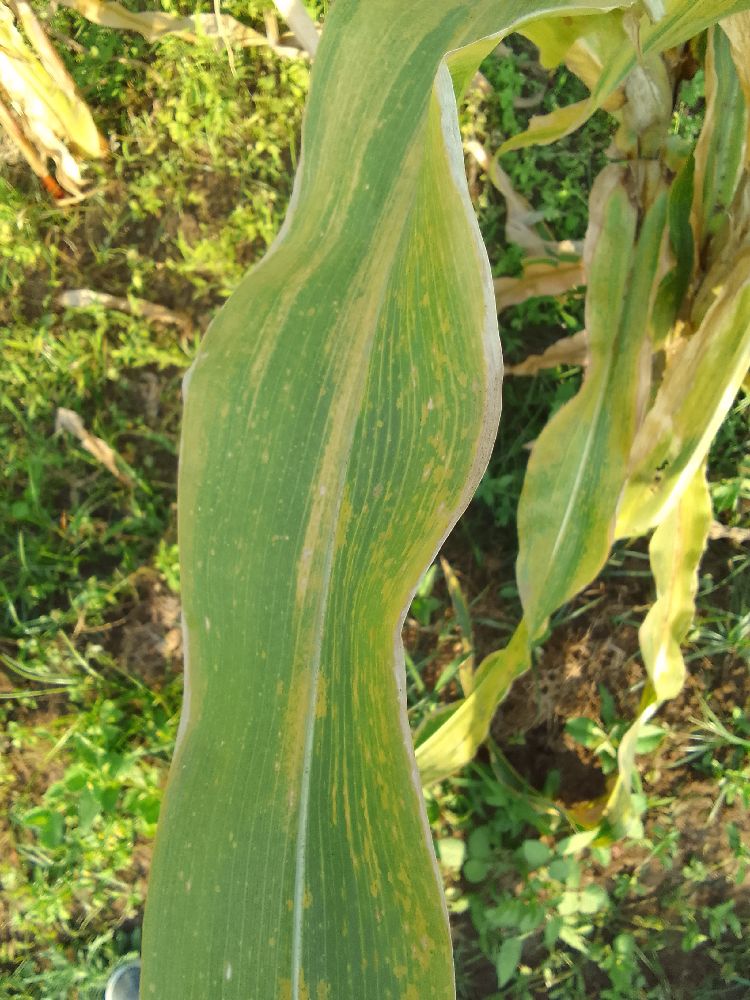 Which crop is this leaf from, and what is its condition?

maize, maize lethal necrosis
